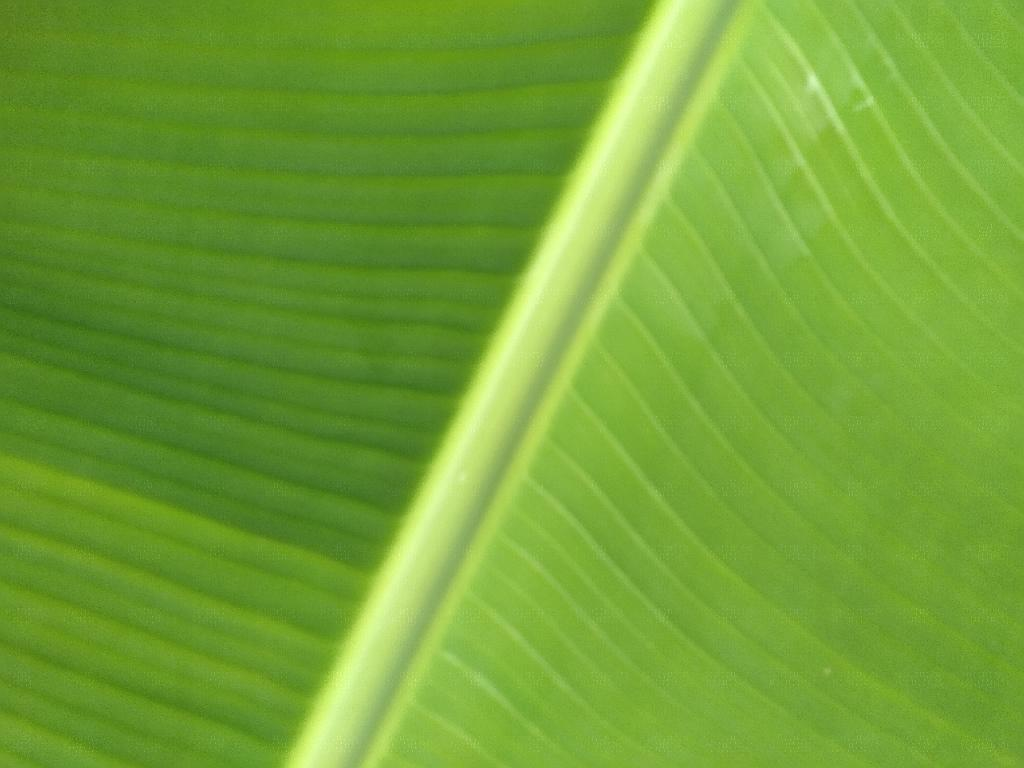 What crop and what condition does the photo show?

banana, healthy
